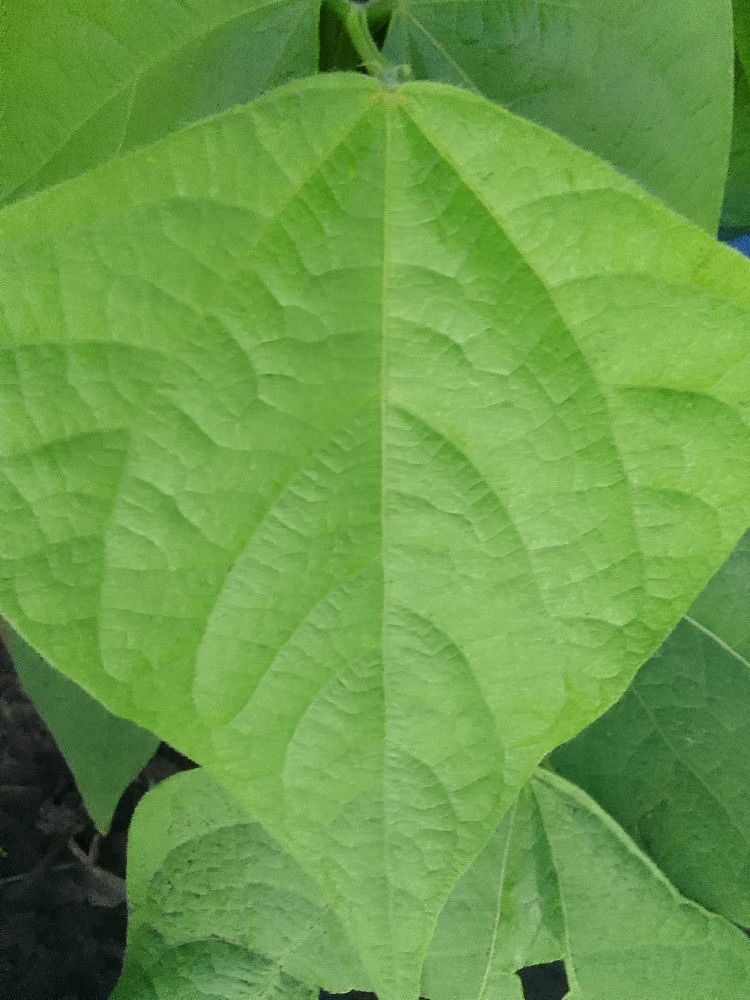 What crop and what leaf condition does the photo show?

common bean, healthy
